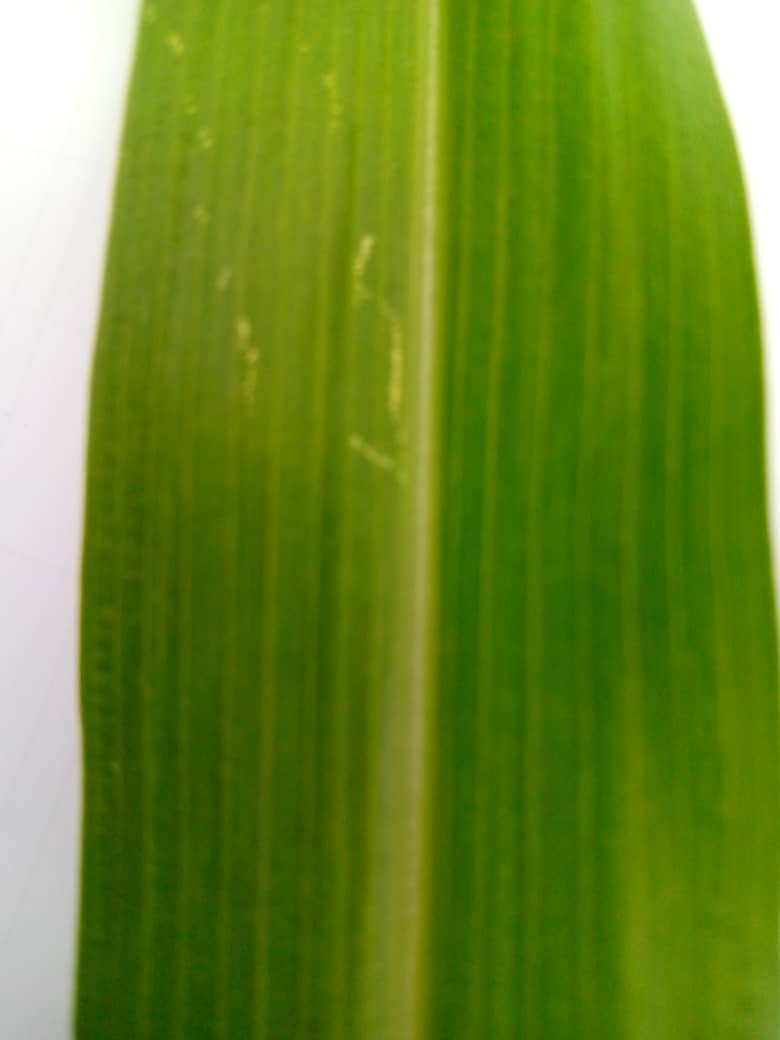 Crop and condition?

pearl millet, healthy leaves
